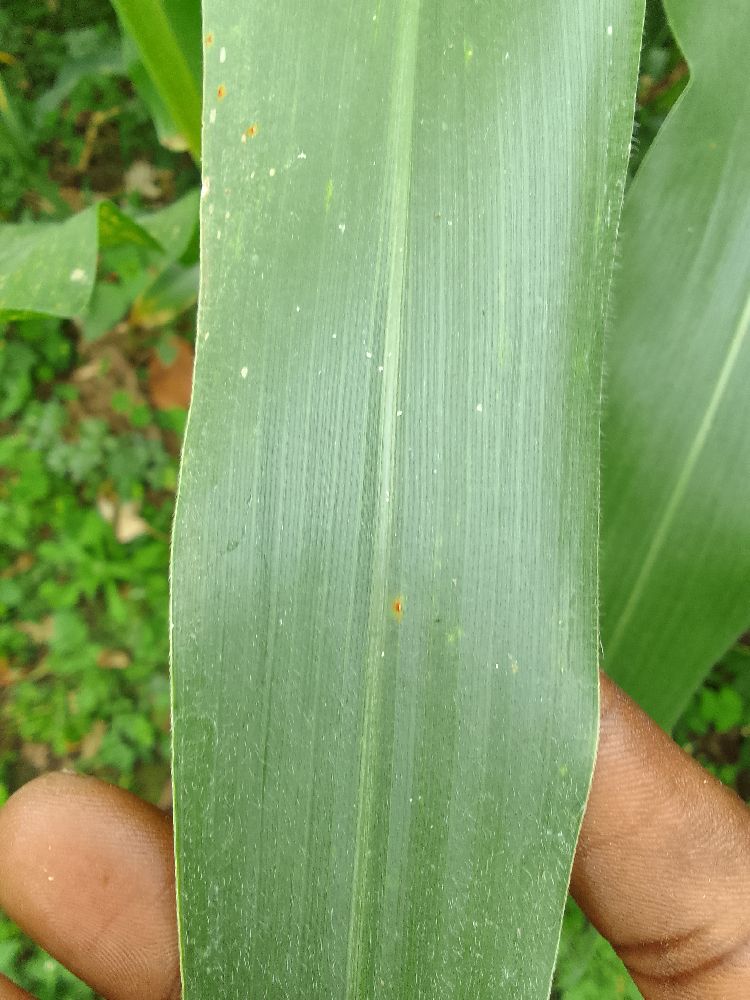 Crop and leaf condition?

maize, healthy
